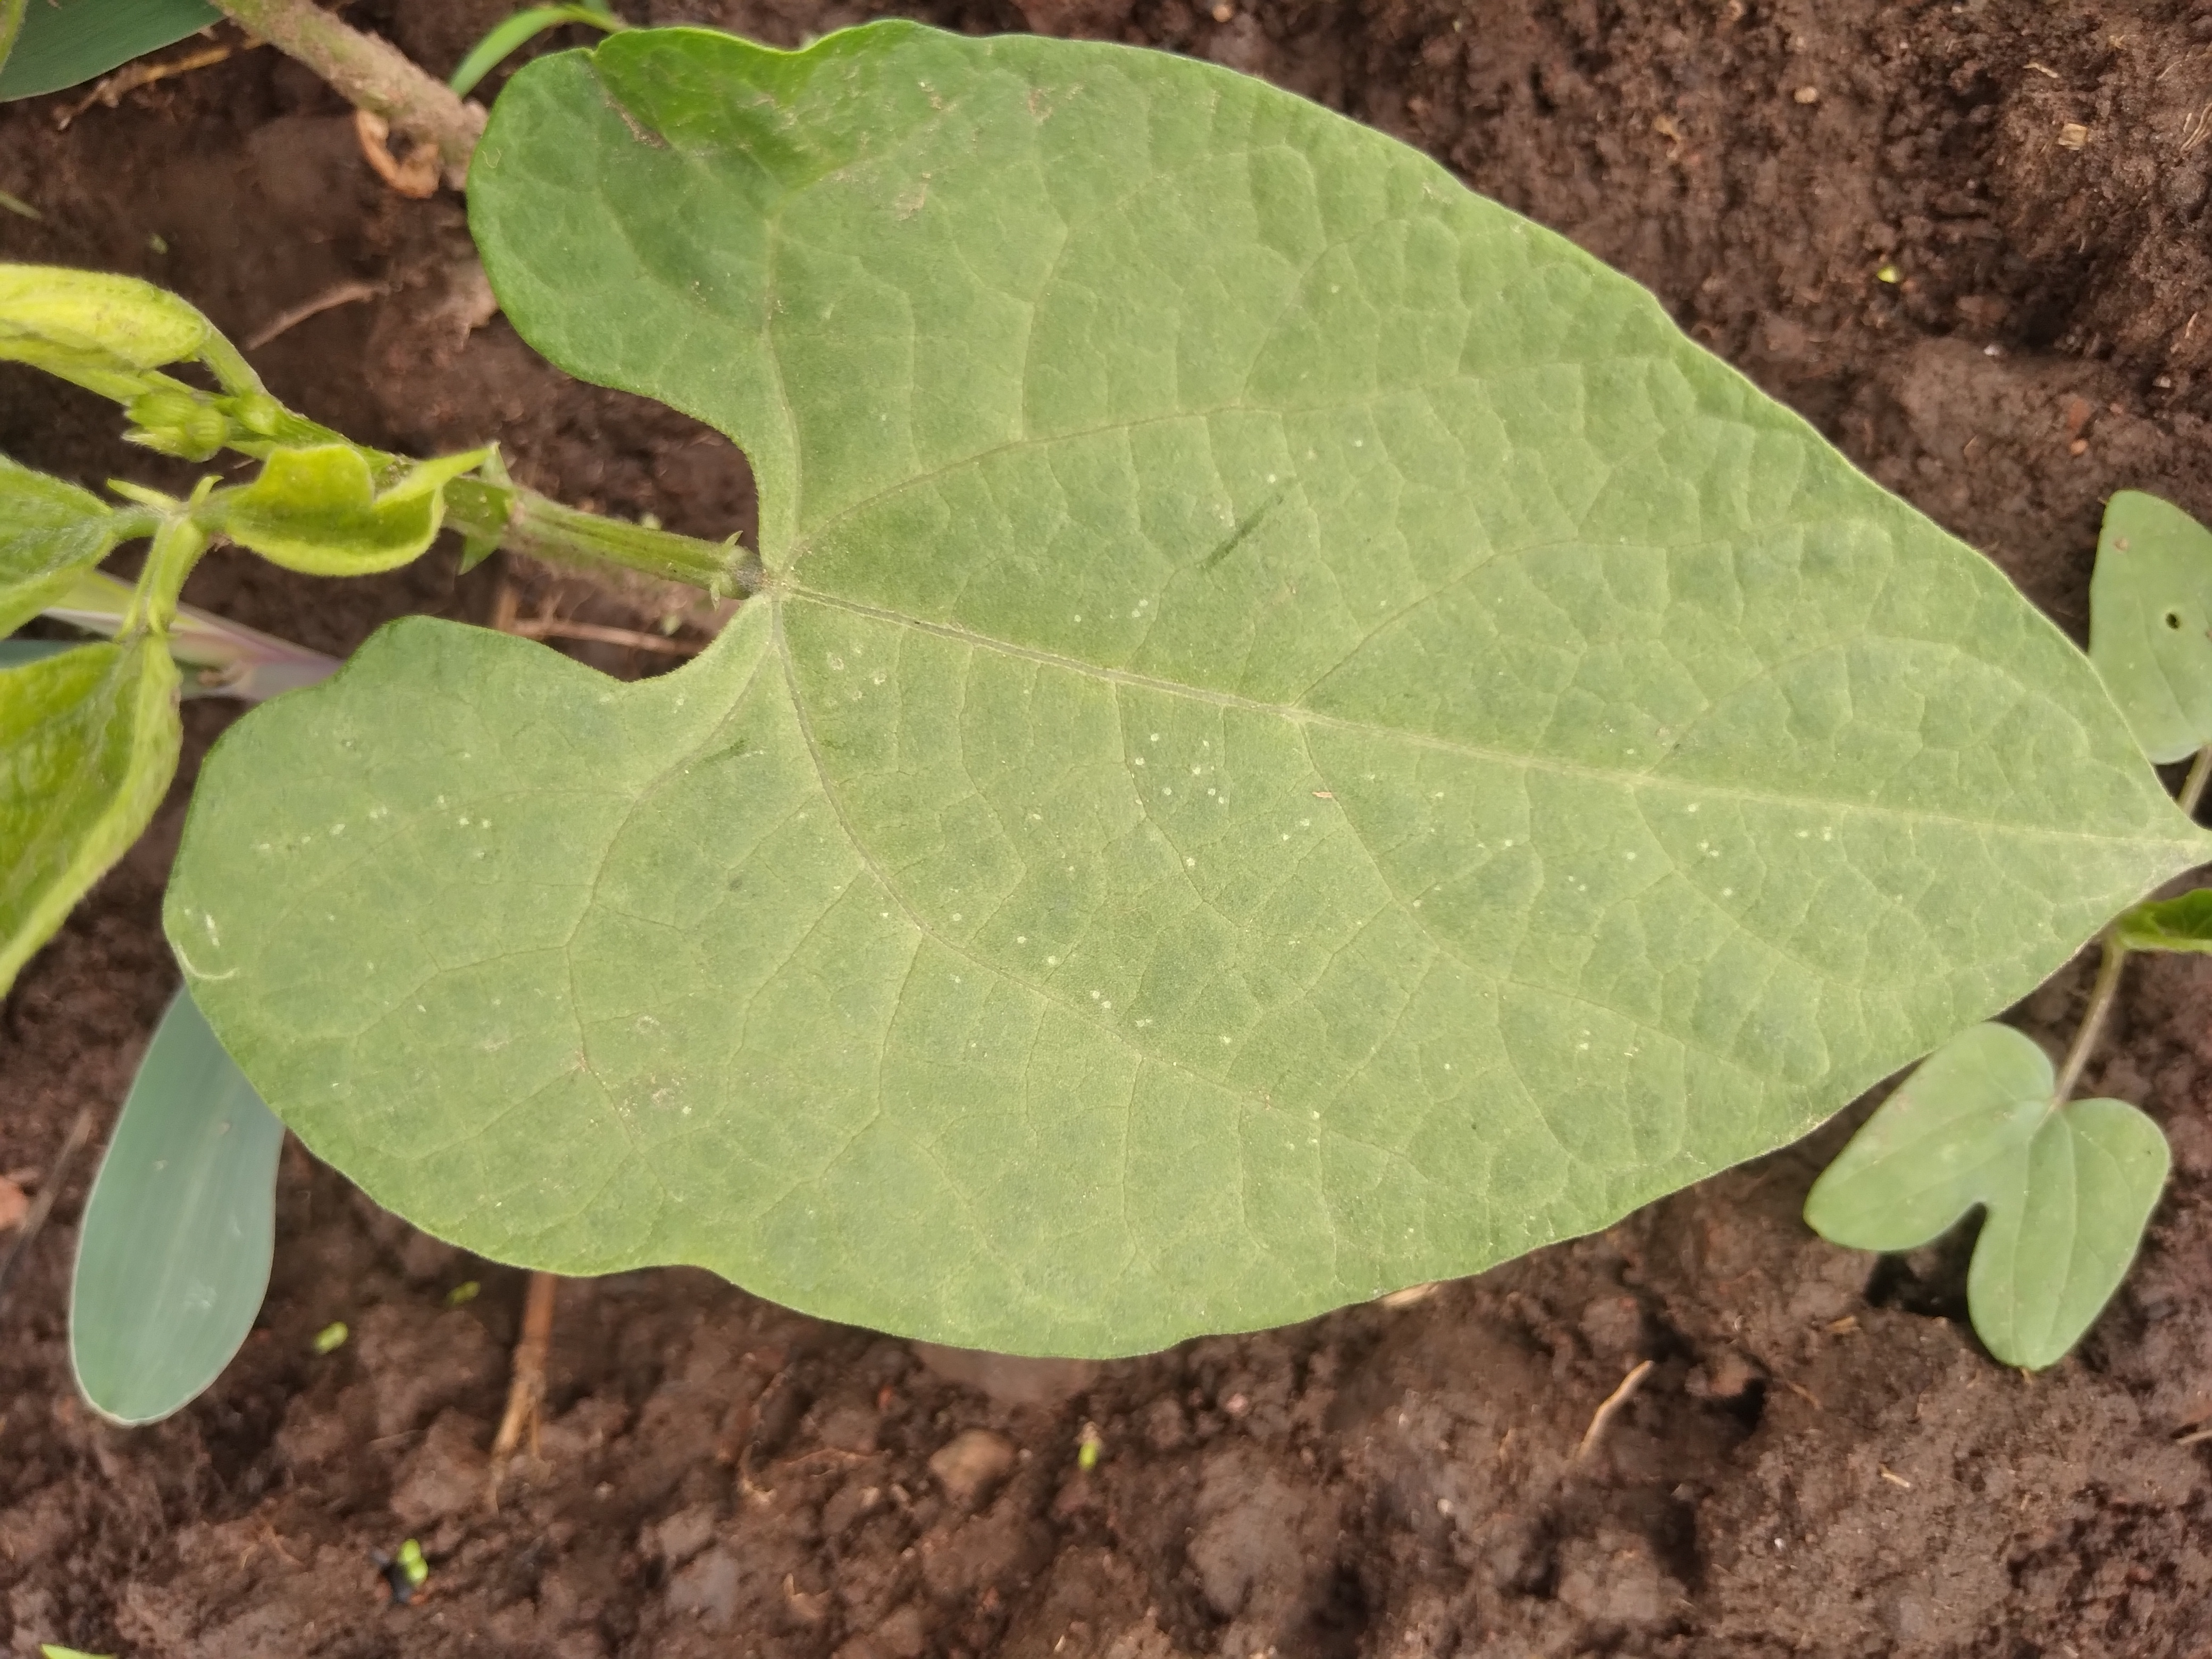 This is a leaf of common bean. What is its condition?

healthy
